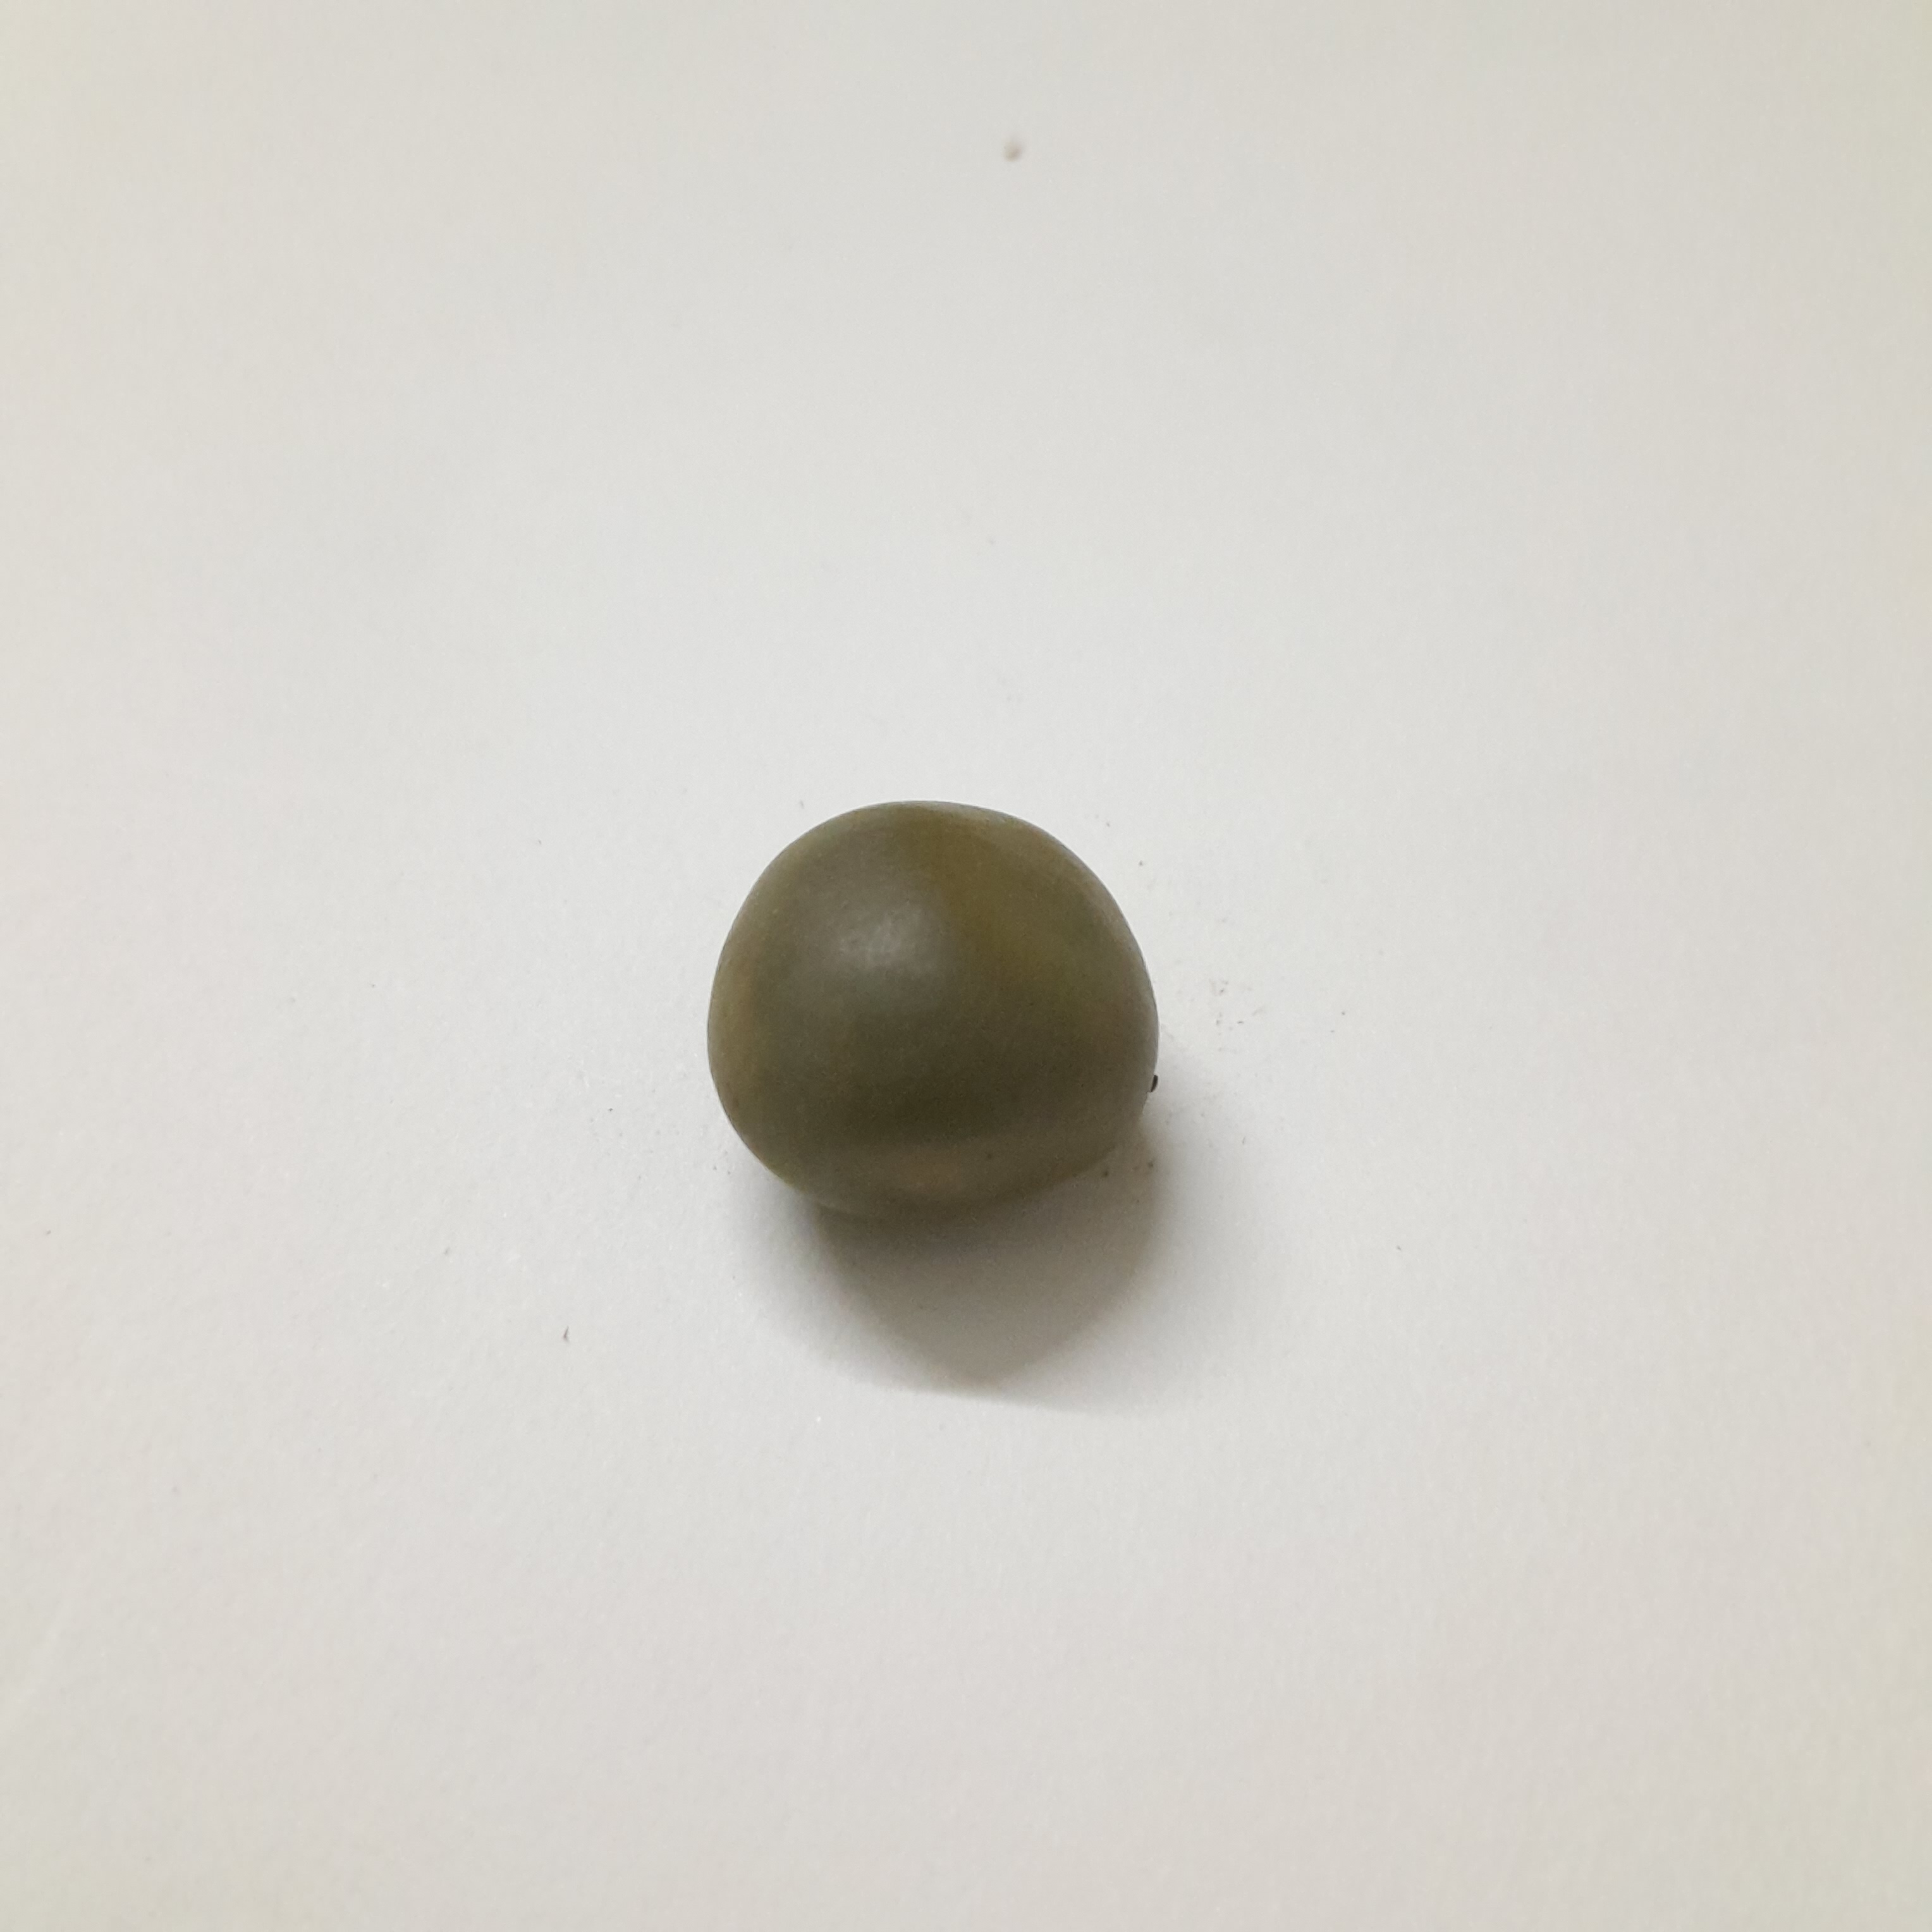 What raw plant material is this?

sagargota
